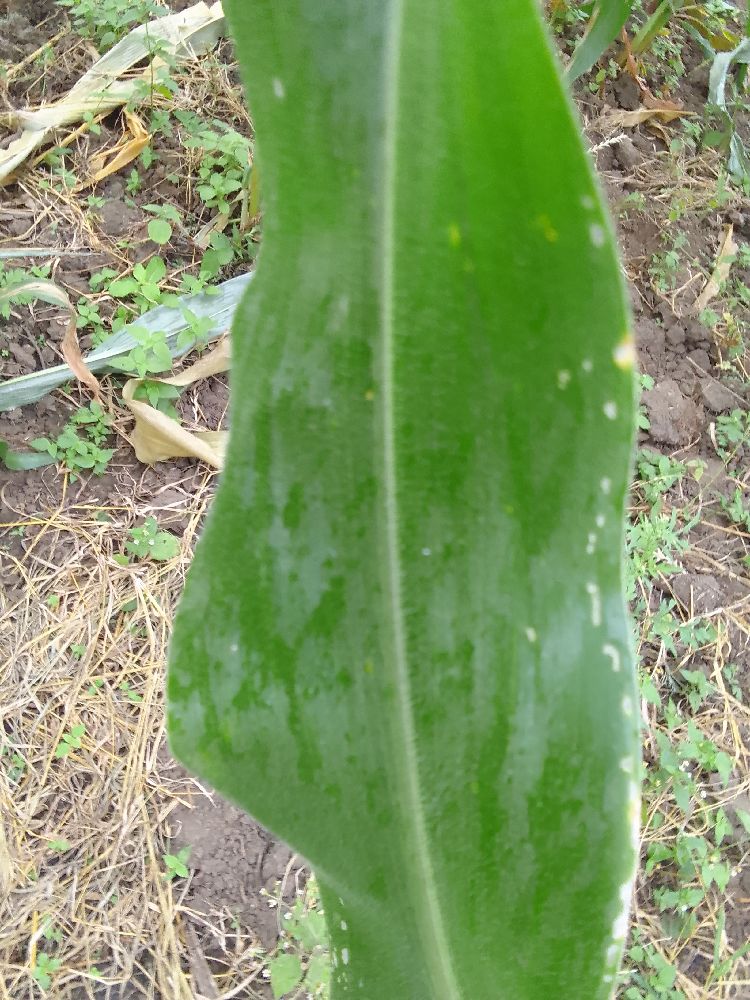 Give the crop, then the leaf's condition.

maize, healthy
